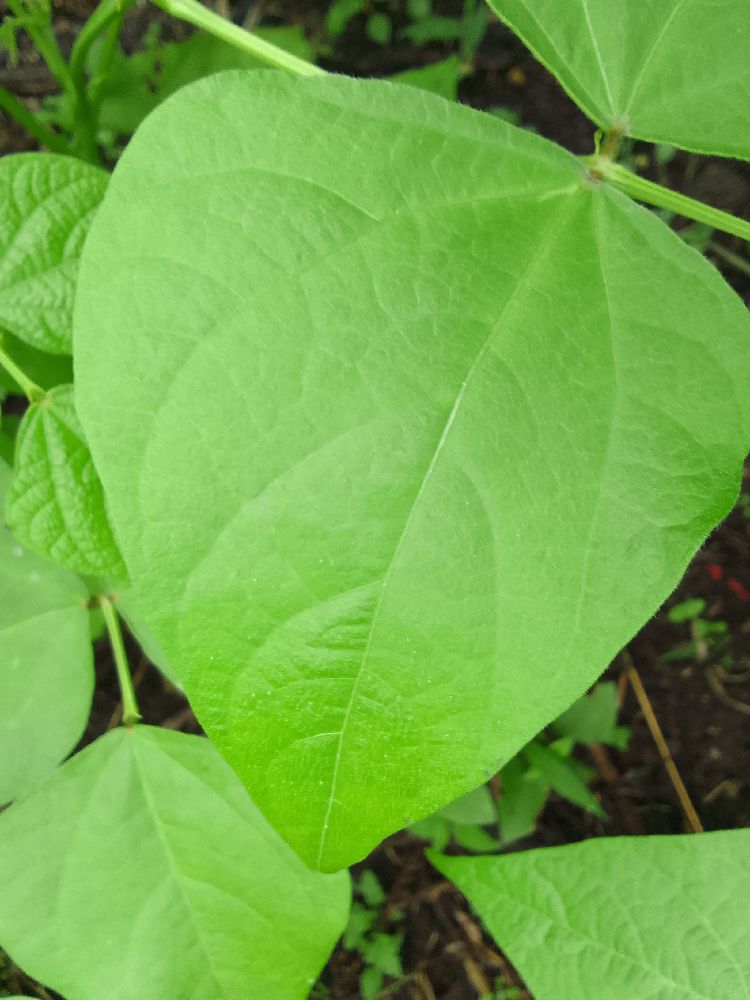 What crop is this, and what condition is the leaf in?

common bean, healthy
